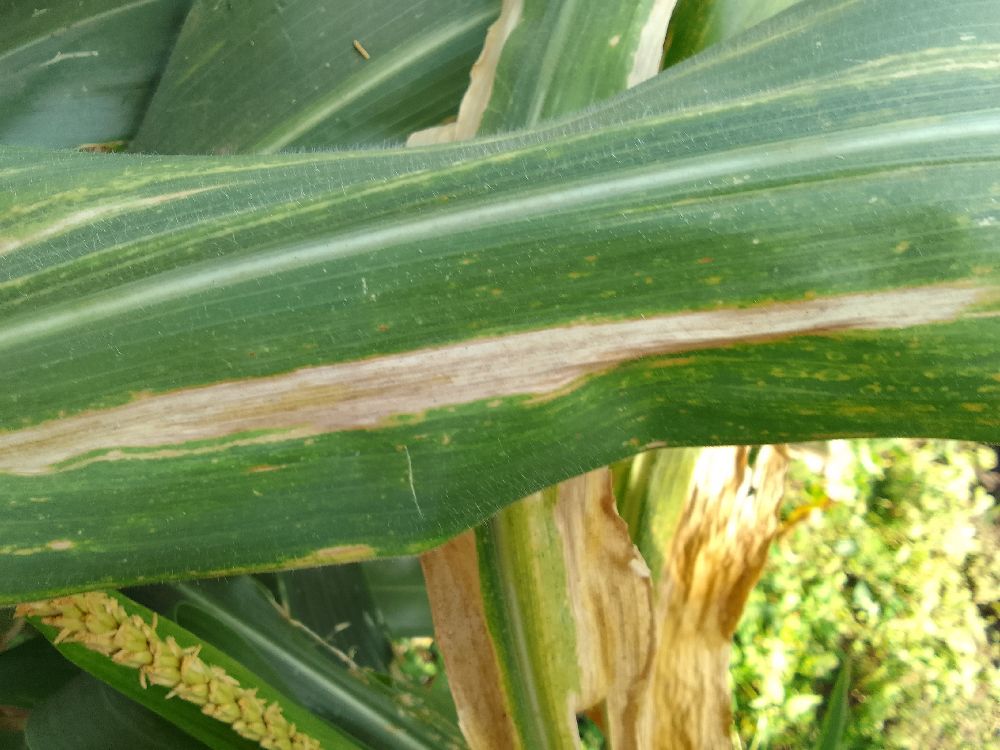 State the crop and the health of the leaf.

maize, maize lethal necrosis
